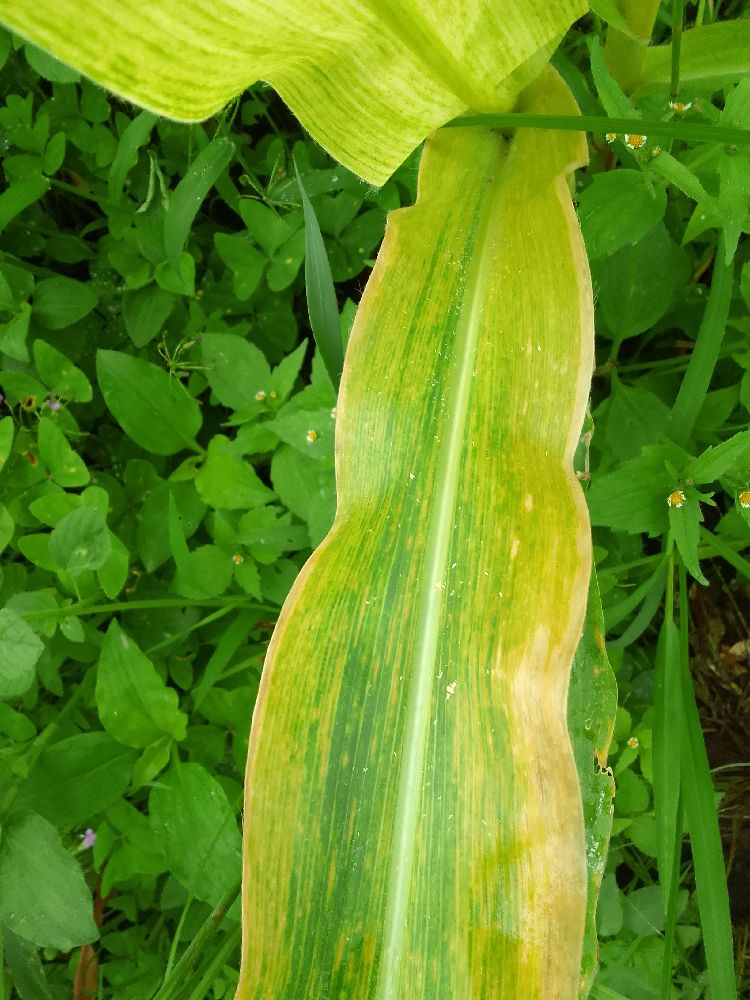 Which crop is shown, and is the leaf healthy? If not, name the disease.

maize, maize lethal necrosis
